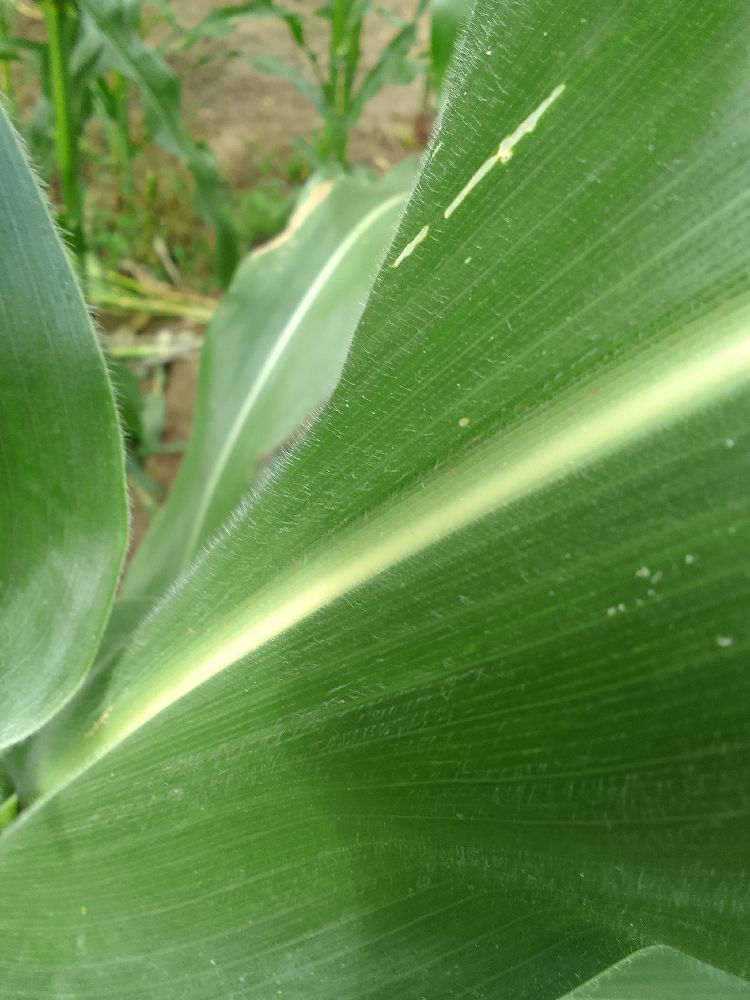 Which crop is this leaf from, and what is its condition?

maize, healthy
